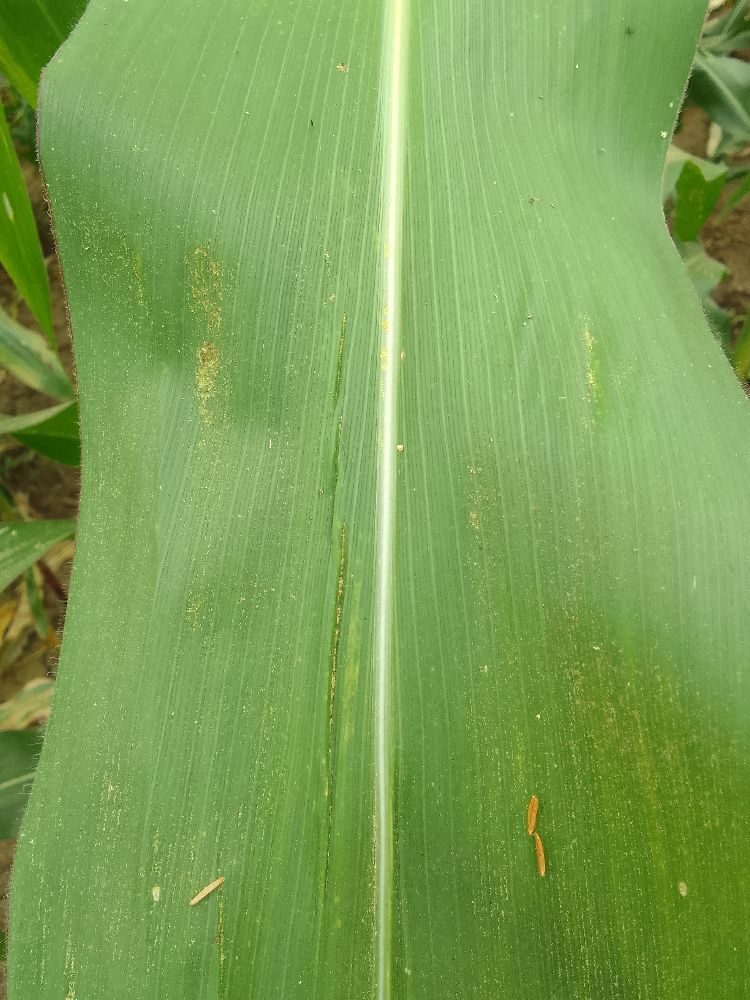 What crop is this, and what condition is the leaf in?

maize, healthy
